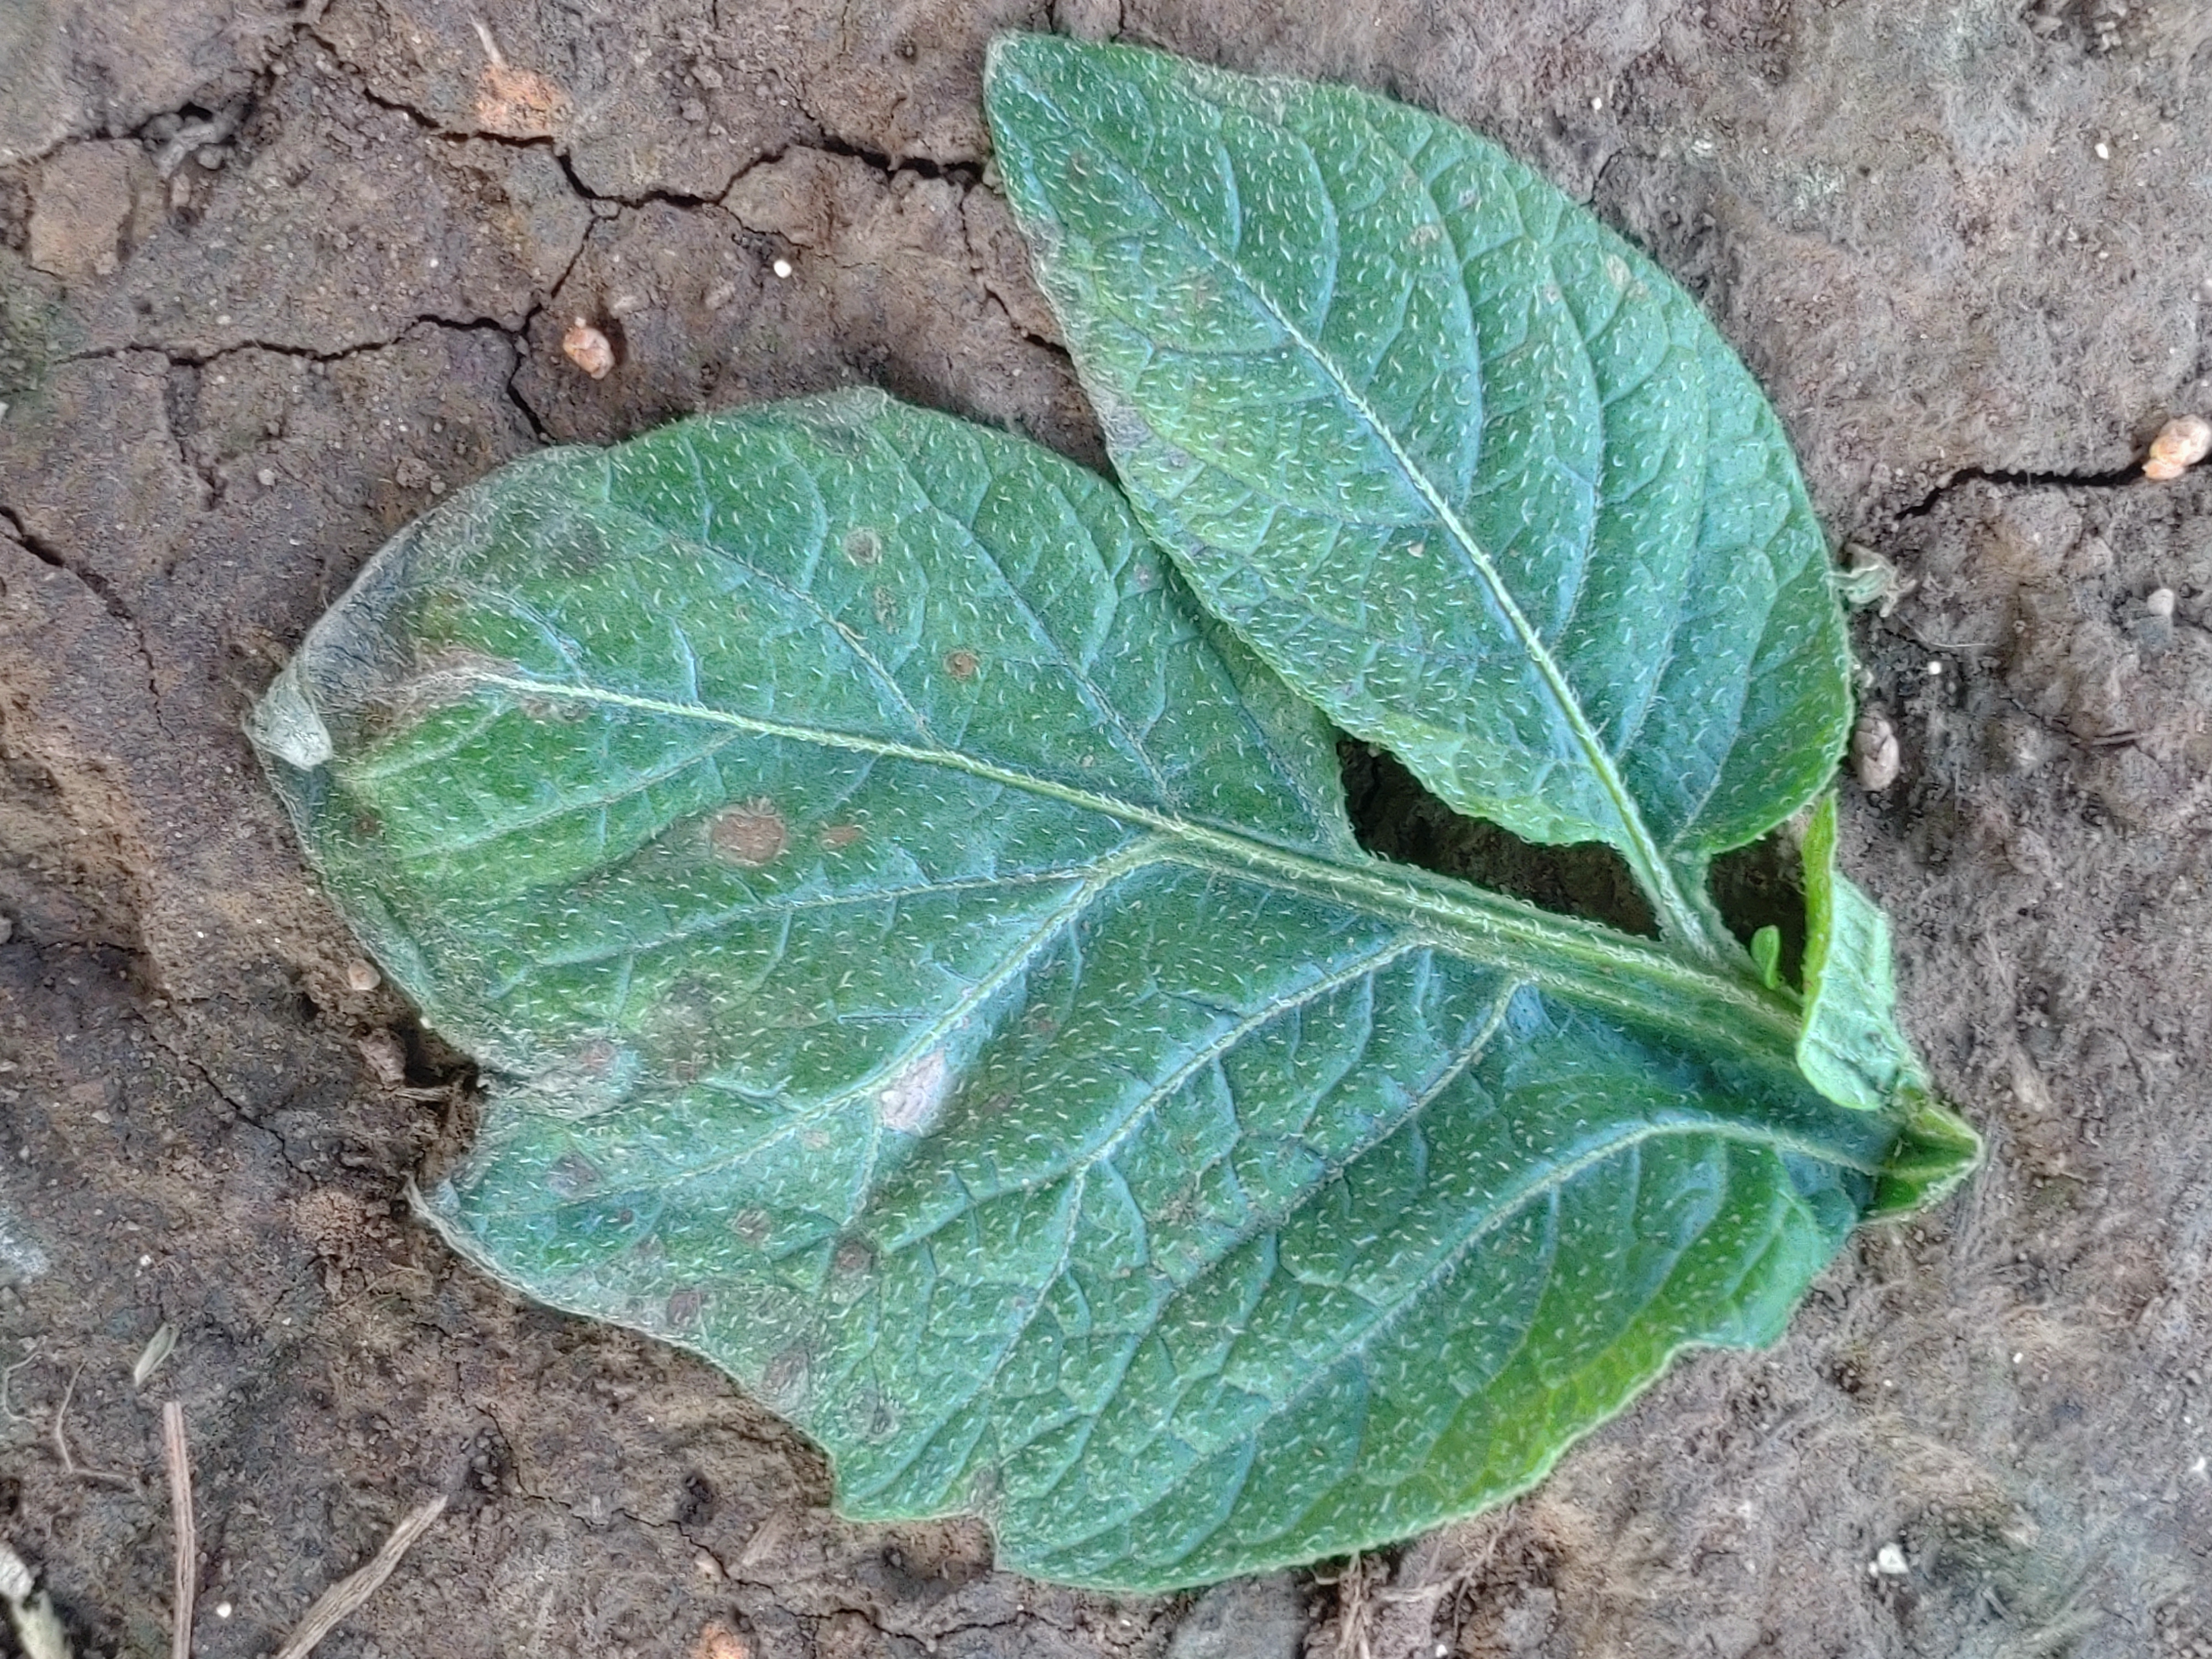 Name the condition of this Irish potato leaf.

early blight
